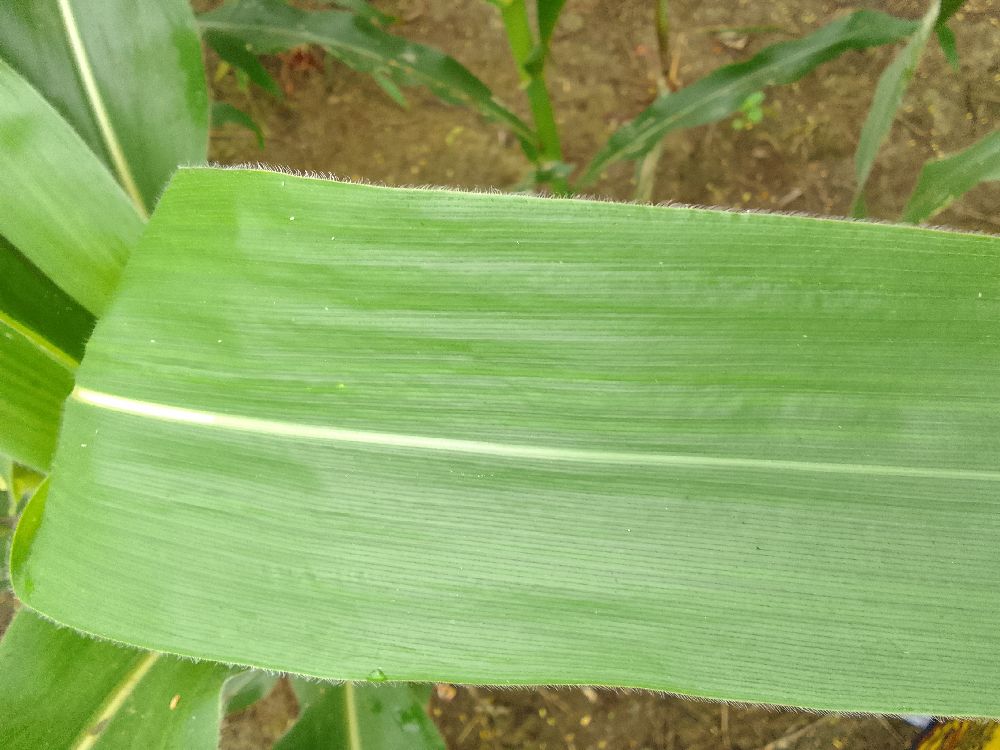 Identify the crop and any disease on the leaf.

maize, healthy
